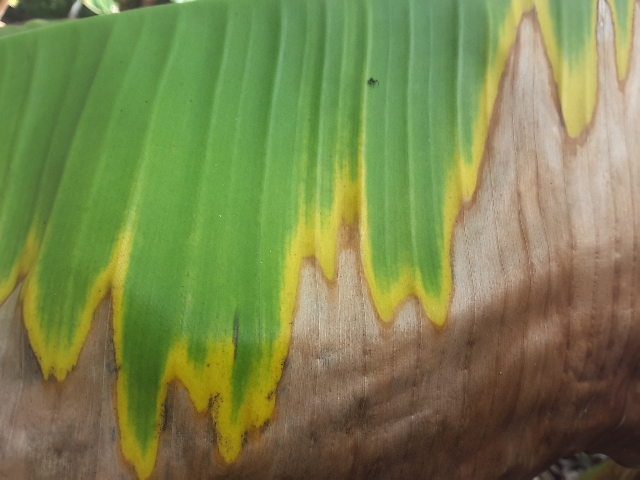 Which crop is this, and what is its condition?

banana, fusarium wilt race 1
